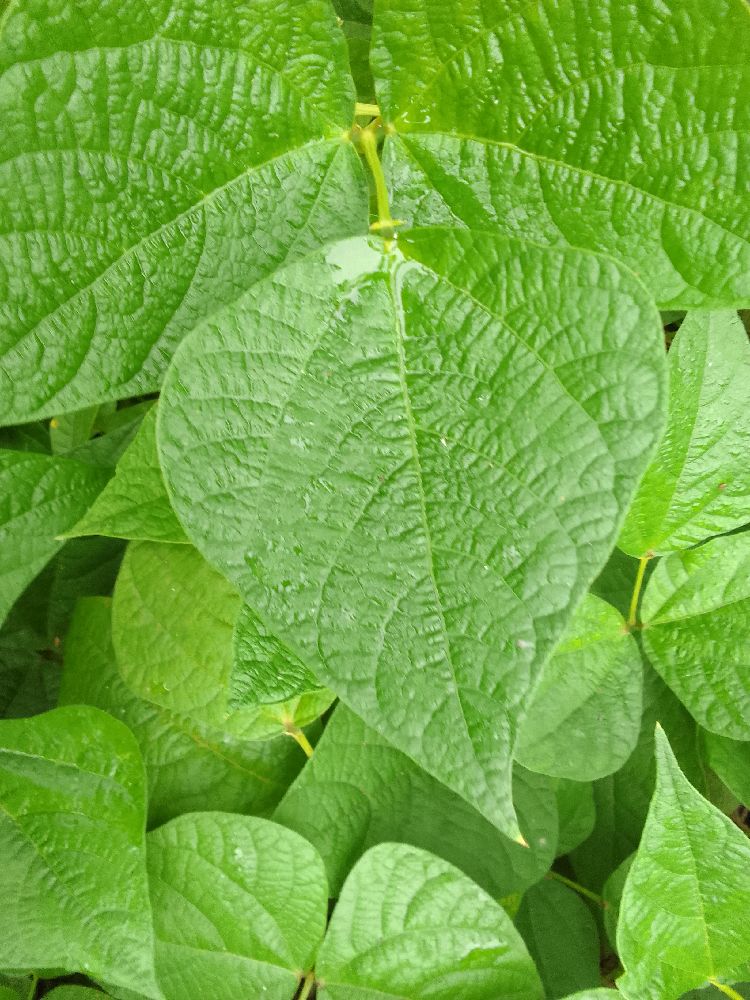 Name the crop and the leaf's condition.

common bean, healthy
